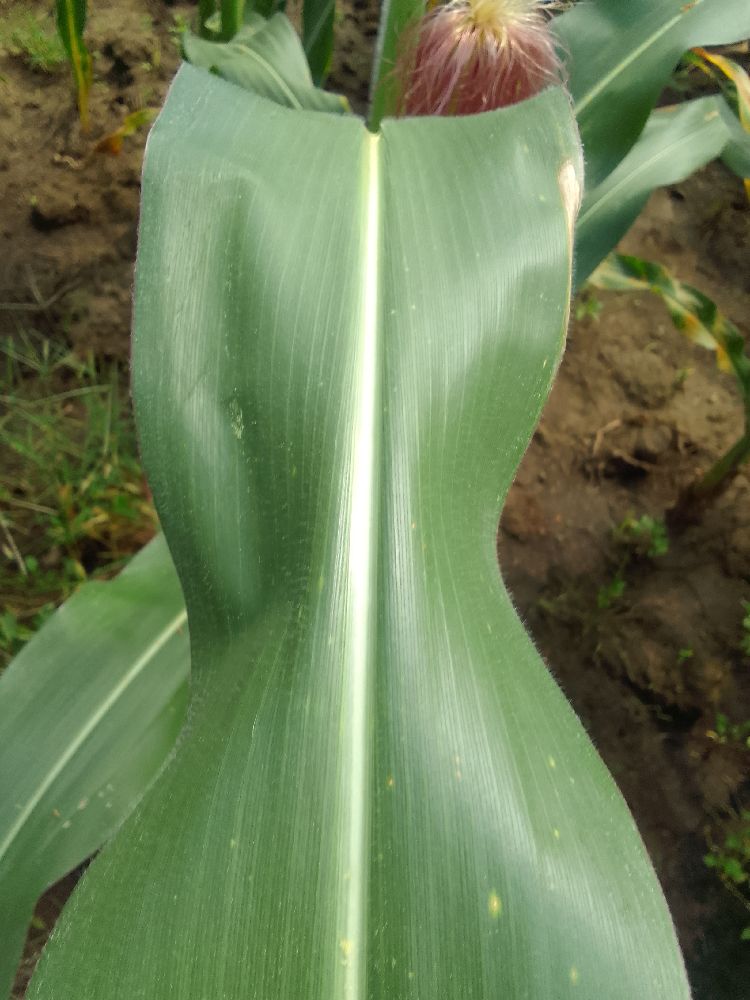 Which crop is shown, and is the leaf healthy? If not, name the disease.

maize, healthy
